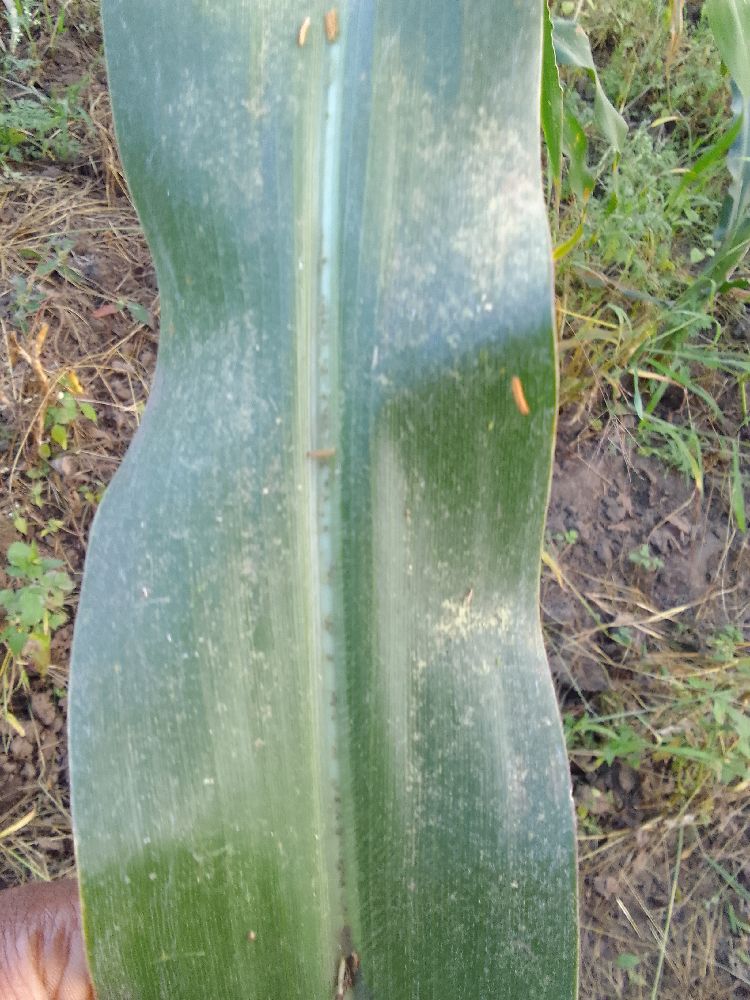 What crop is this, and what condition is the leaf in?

maize, healthy
